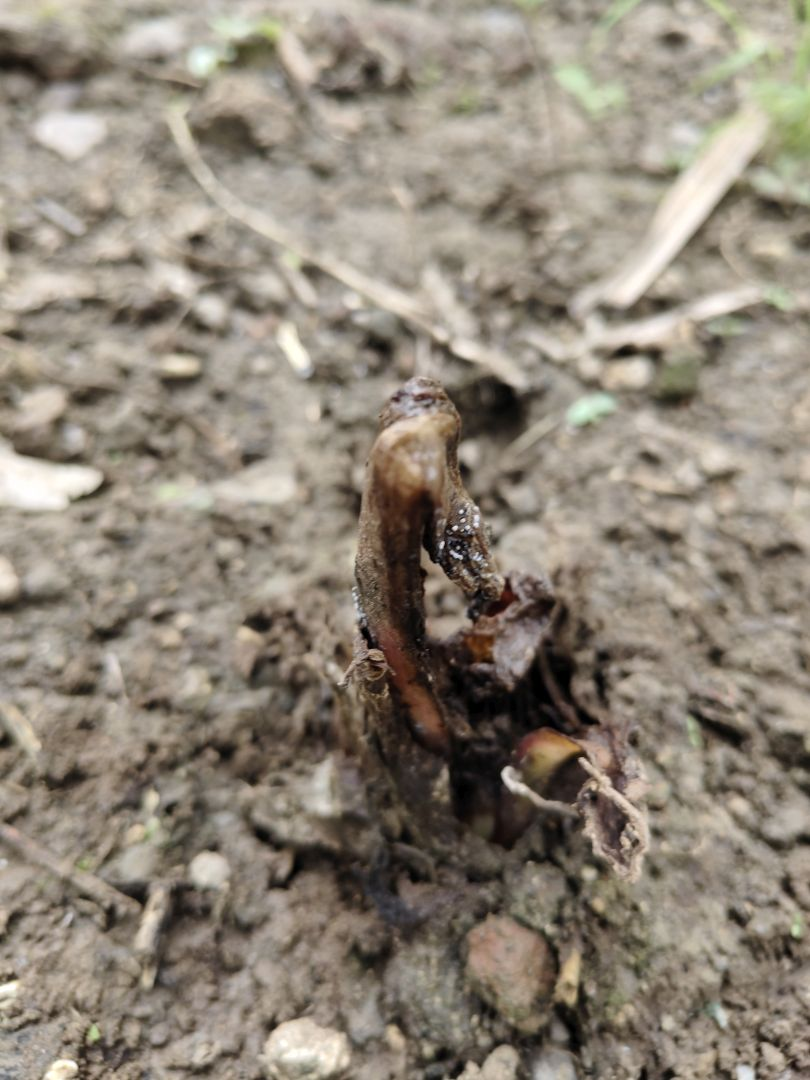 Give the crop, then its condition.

taro, root rot
